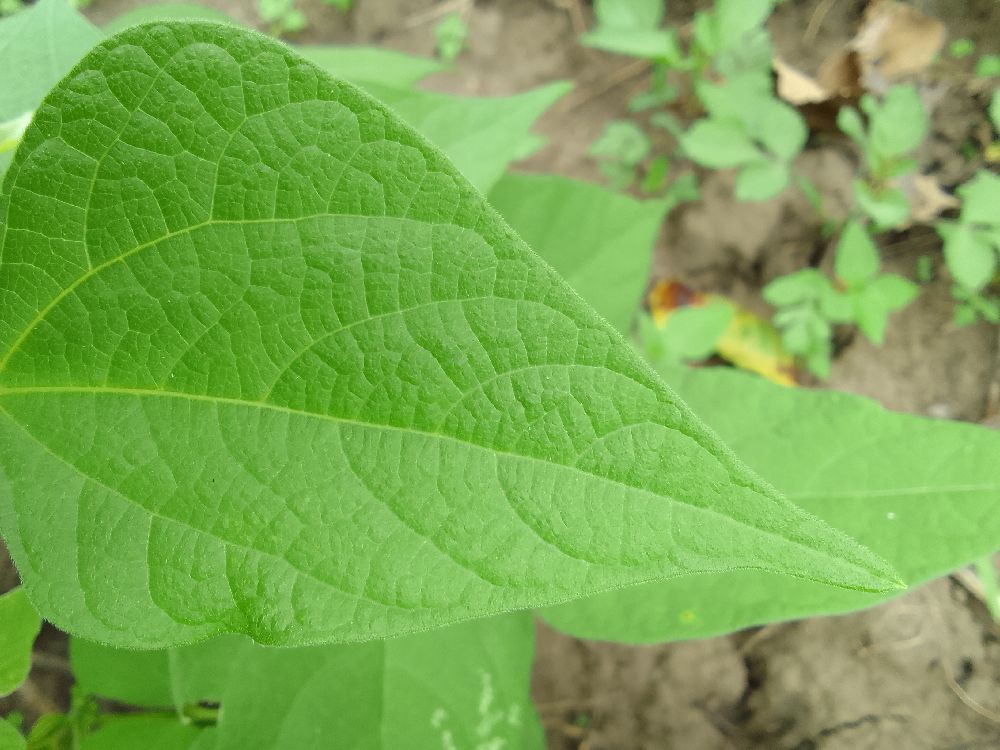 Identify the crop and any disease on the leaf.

common bean, healthy
